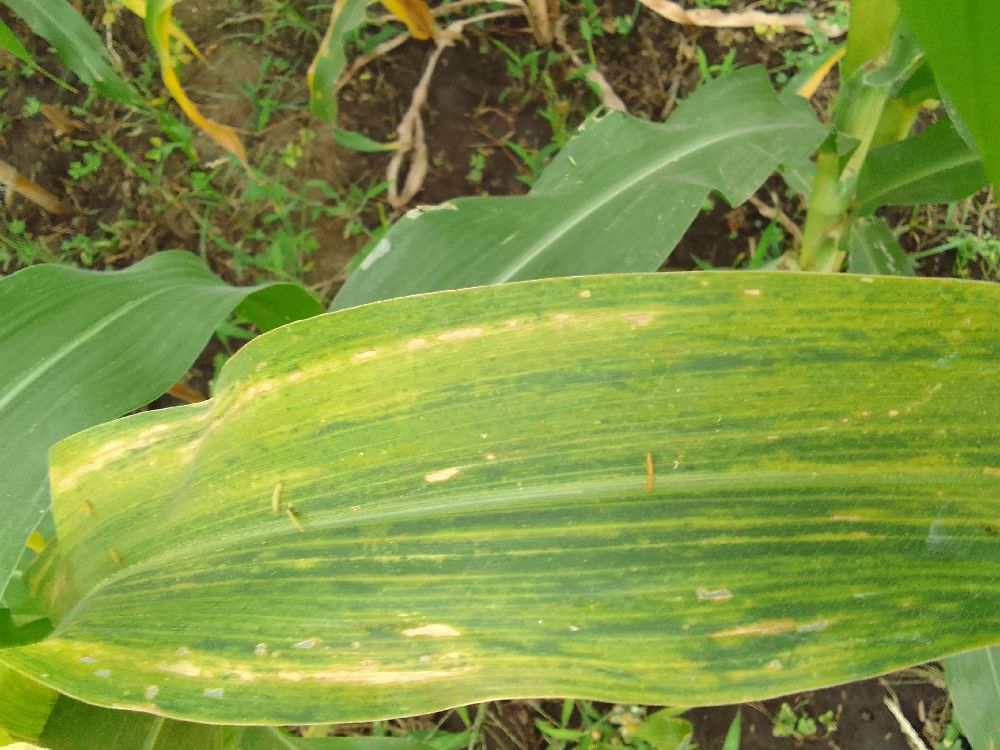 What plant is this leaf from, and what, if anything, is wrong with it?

maize, maize lethal necrosis
